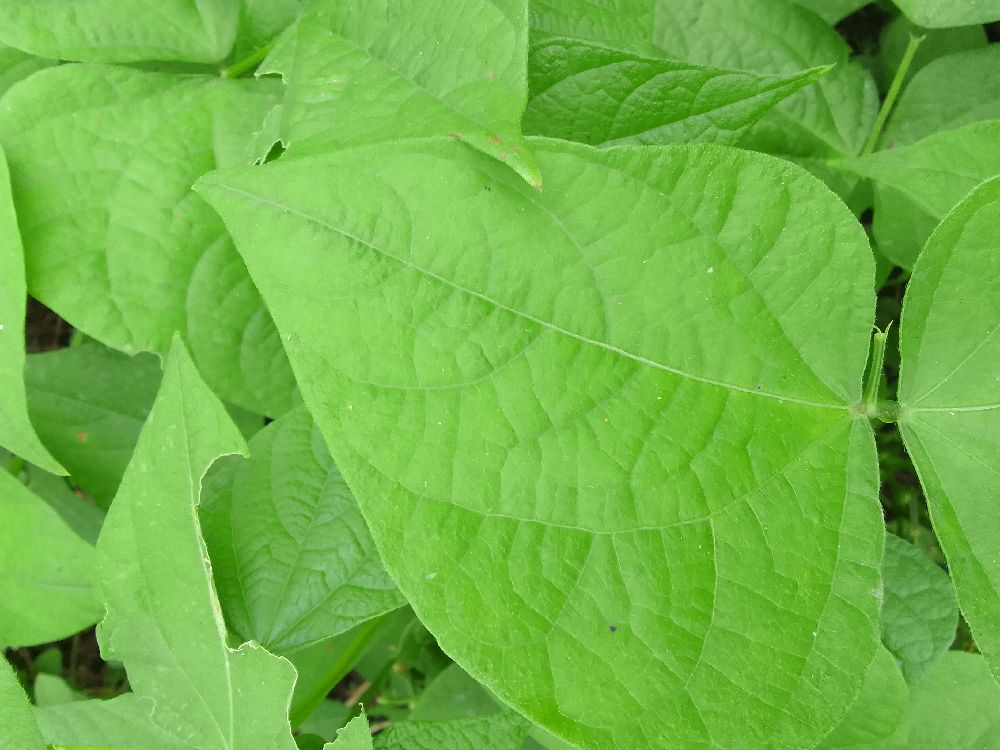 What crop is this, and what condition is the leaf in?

common bean, healthy
